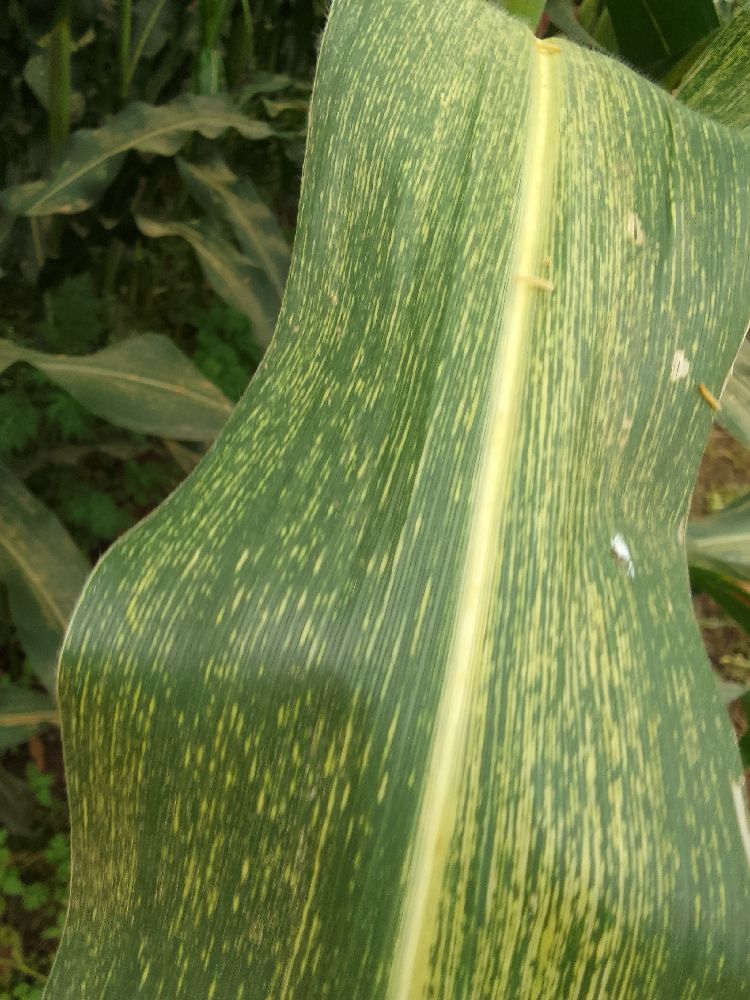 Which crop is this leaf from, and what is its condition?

maize, maize streak virus
